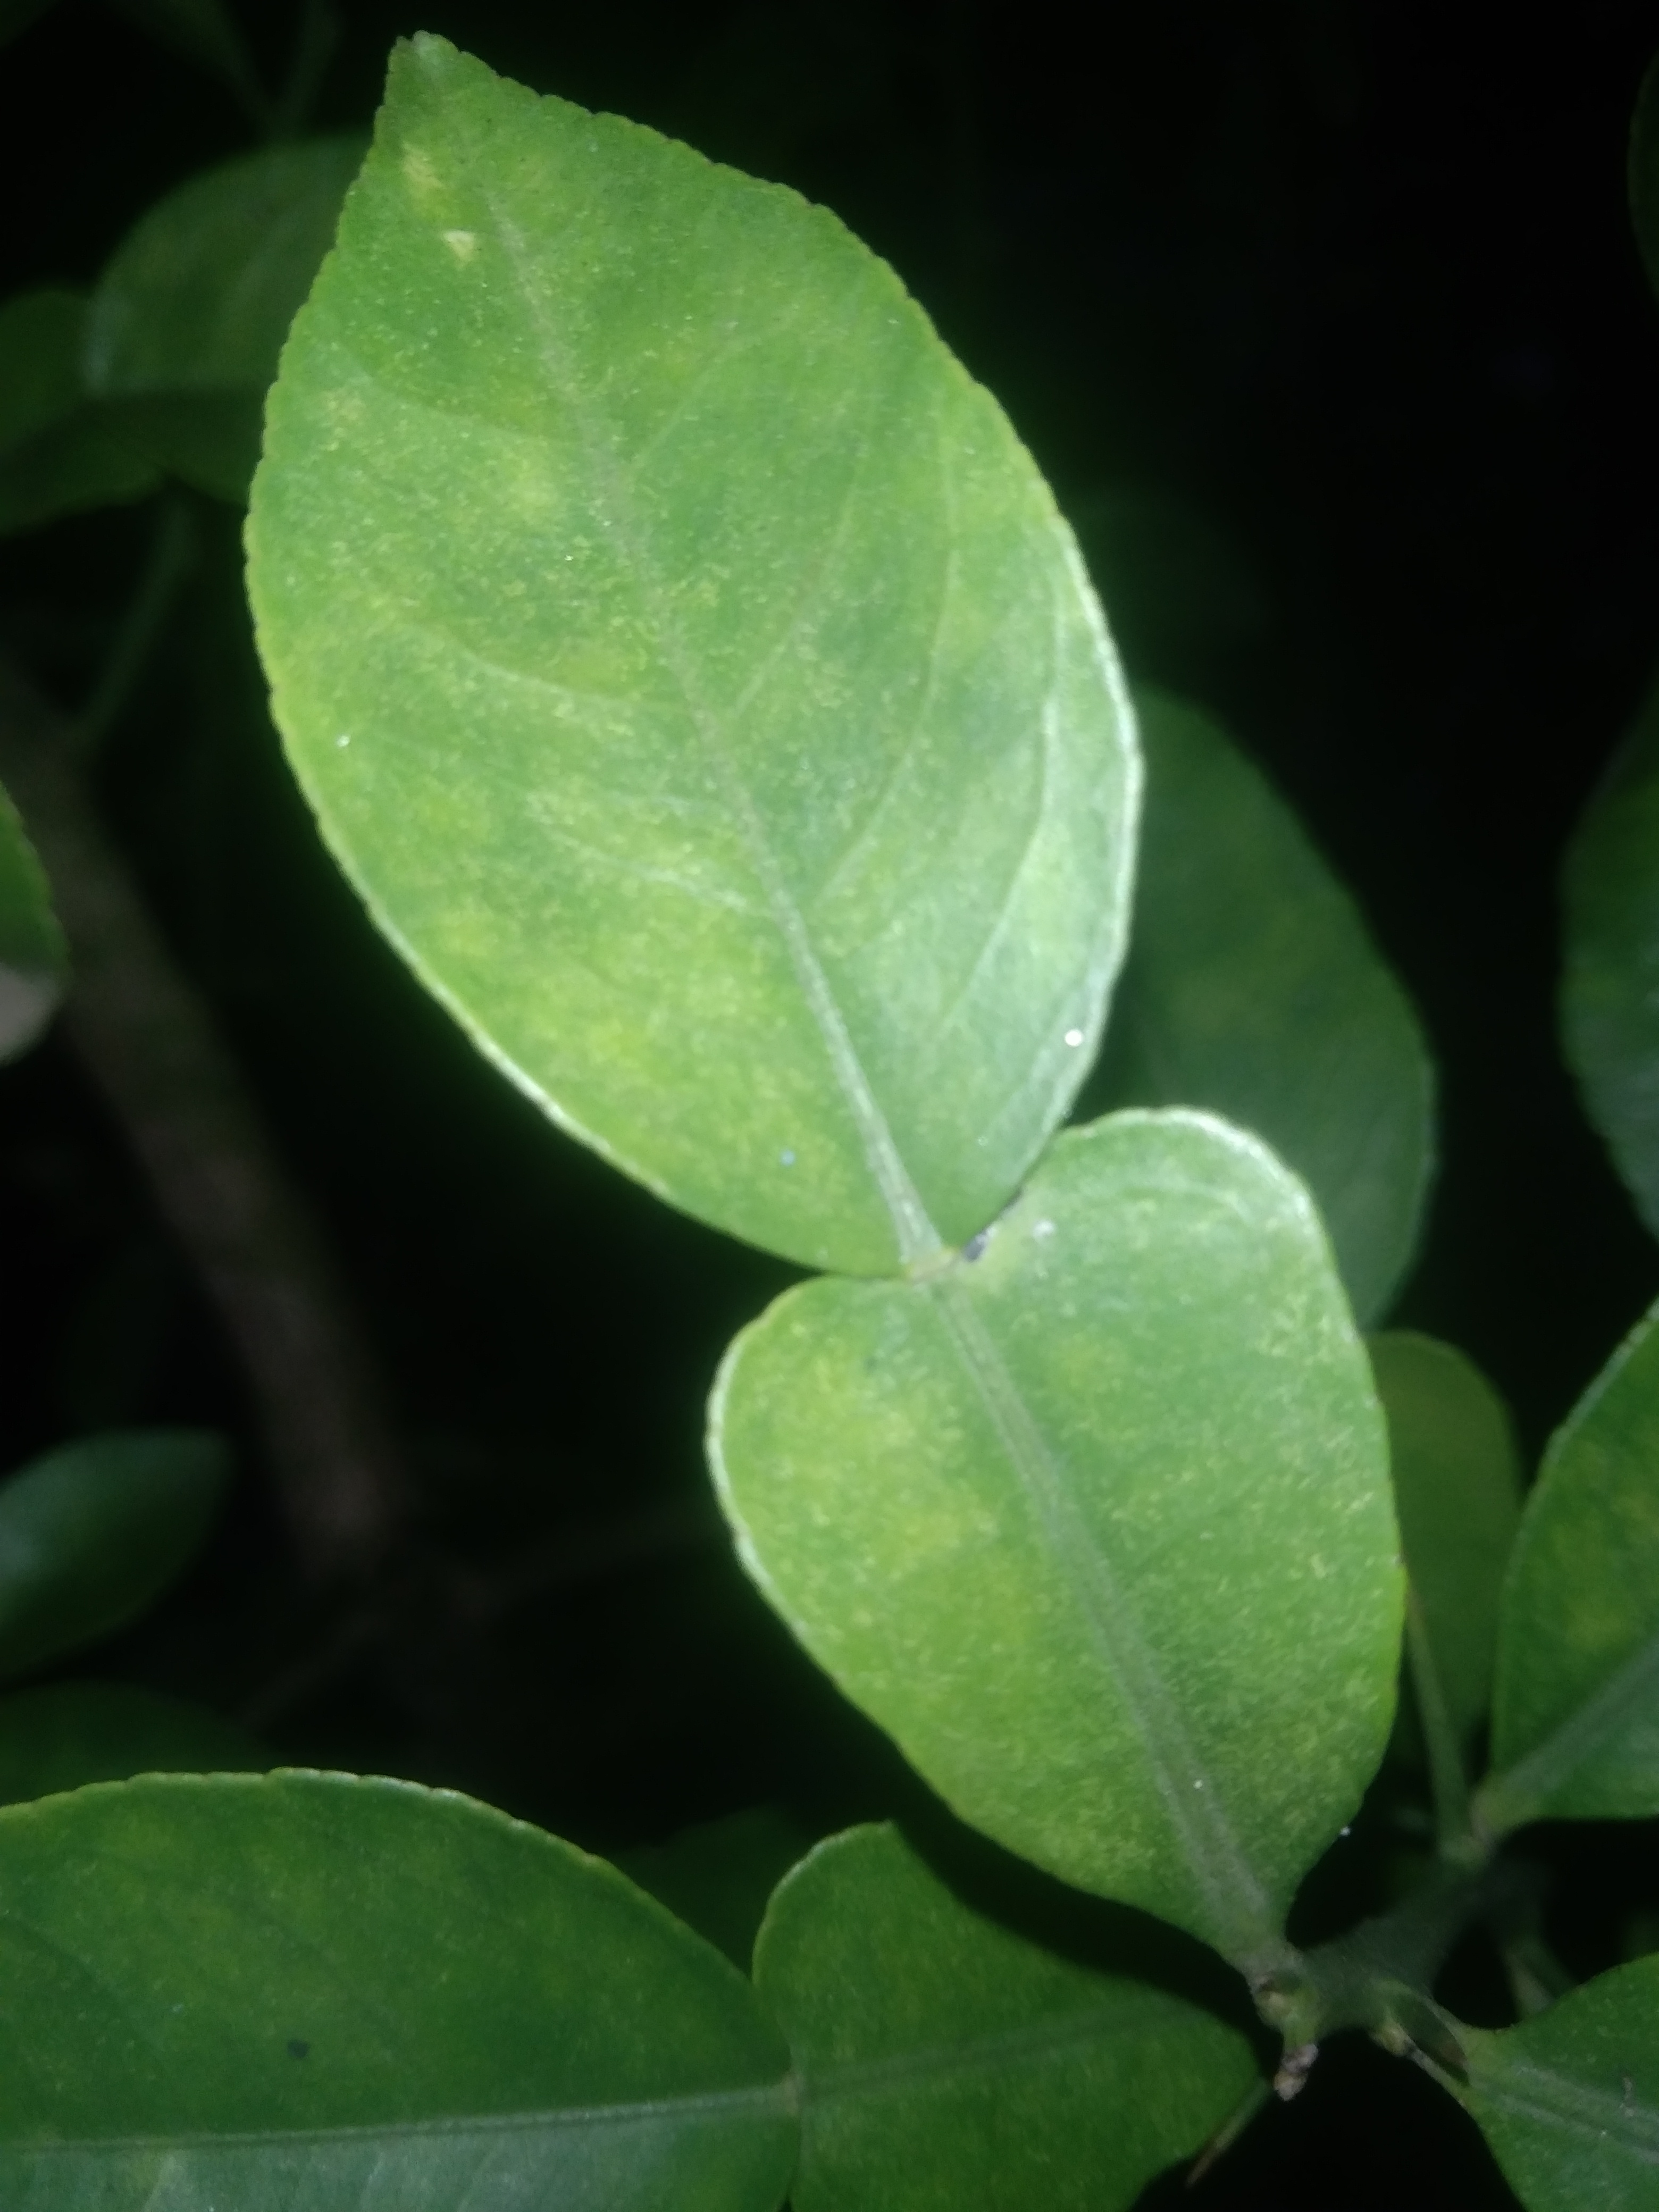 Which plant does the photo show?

lemon
